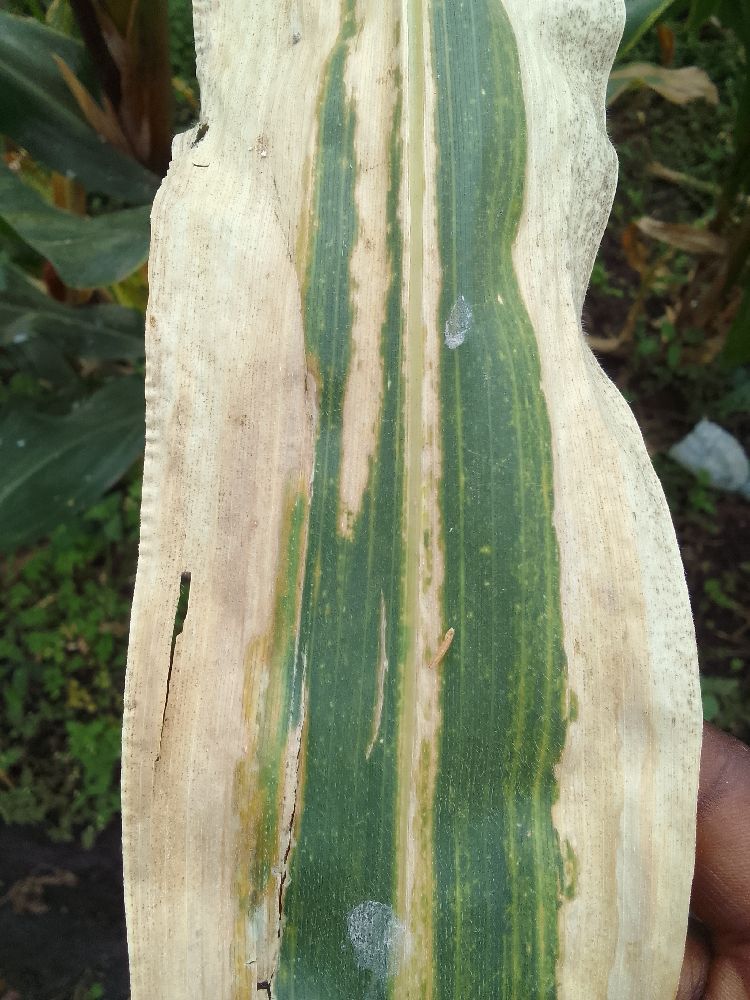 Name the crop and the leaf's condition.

maize, maize lethal necrosis
